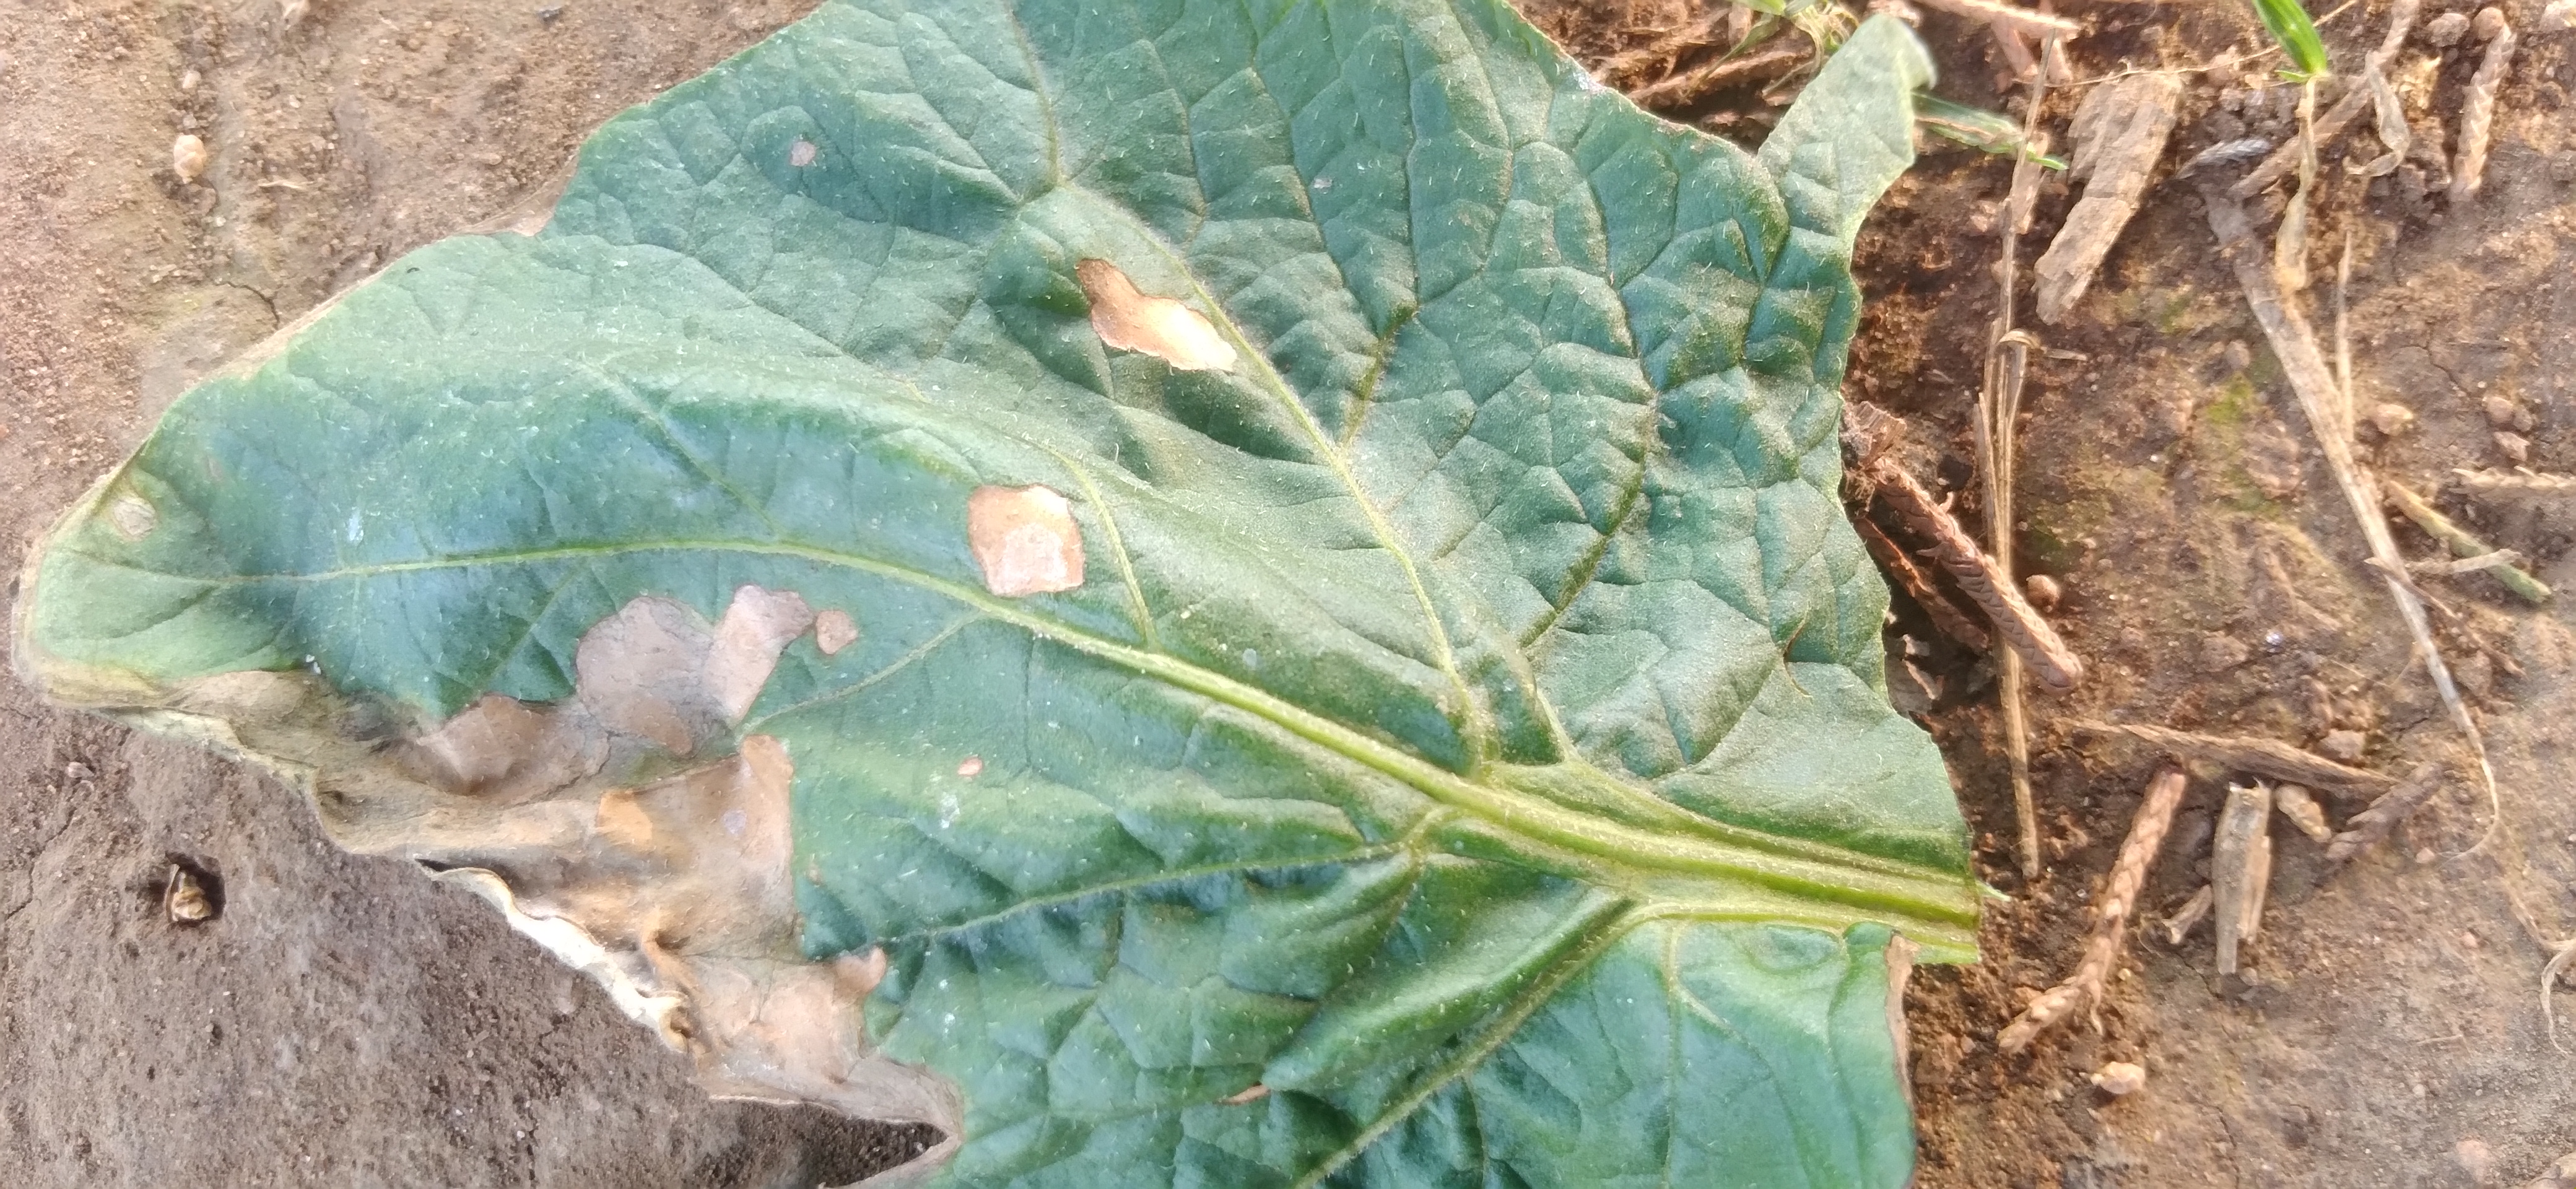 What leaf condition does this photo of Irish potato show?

early blight
